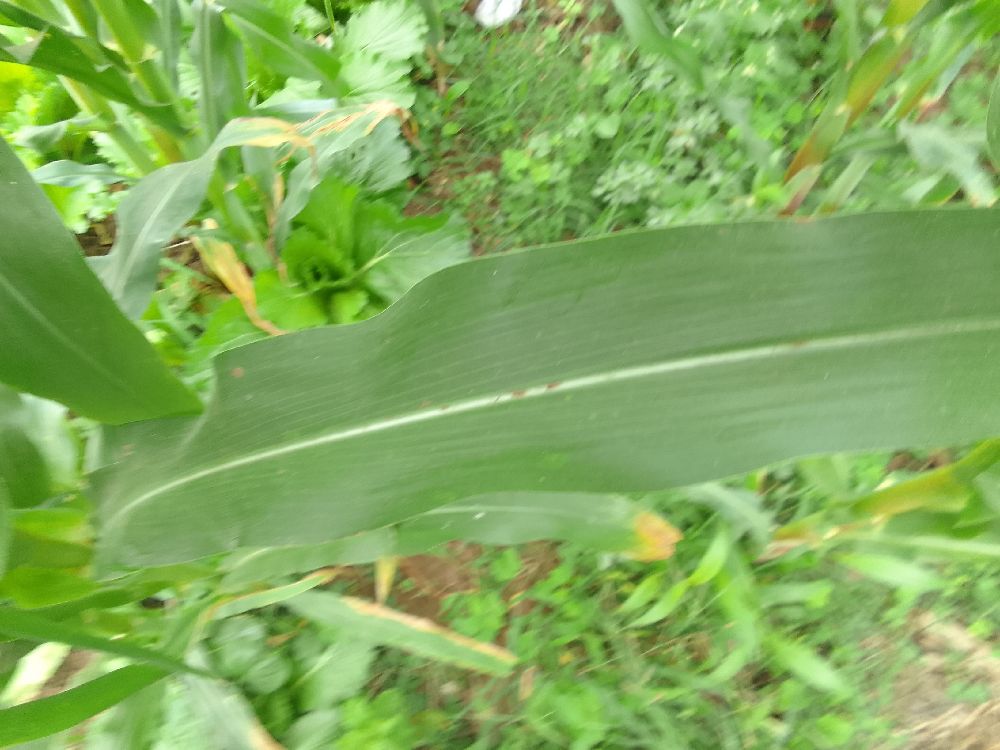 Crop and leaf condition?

maize, healthy
